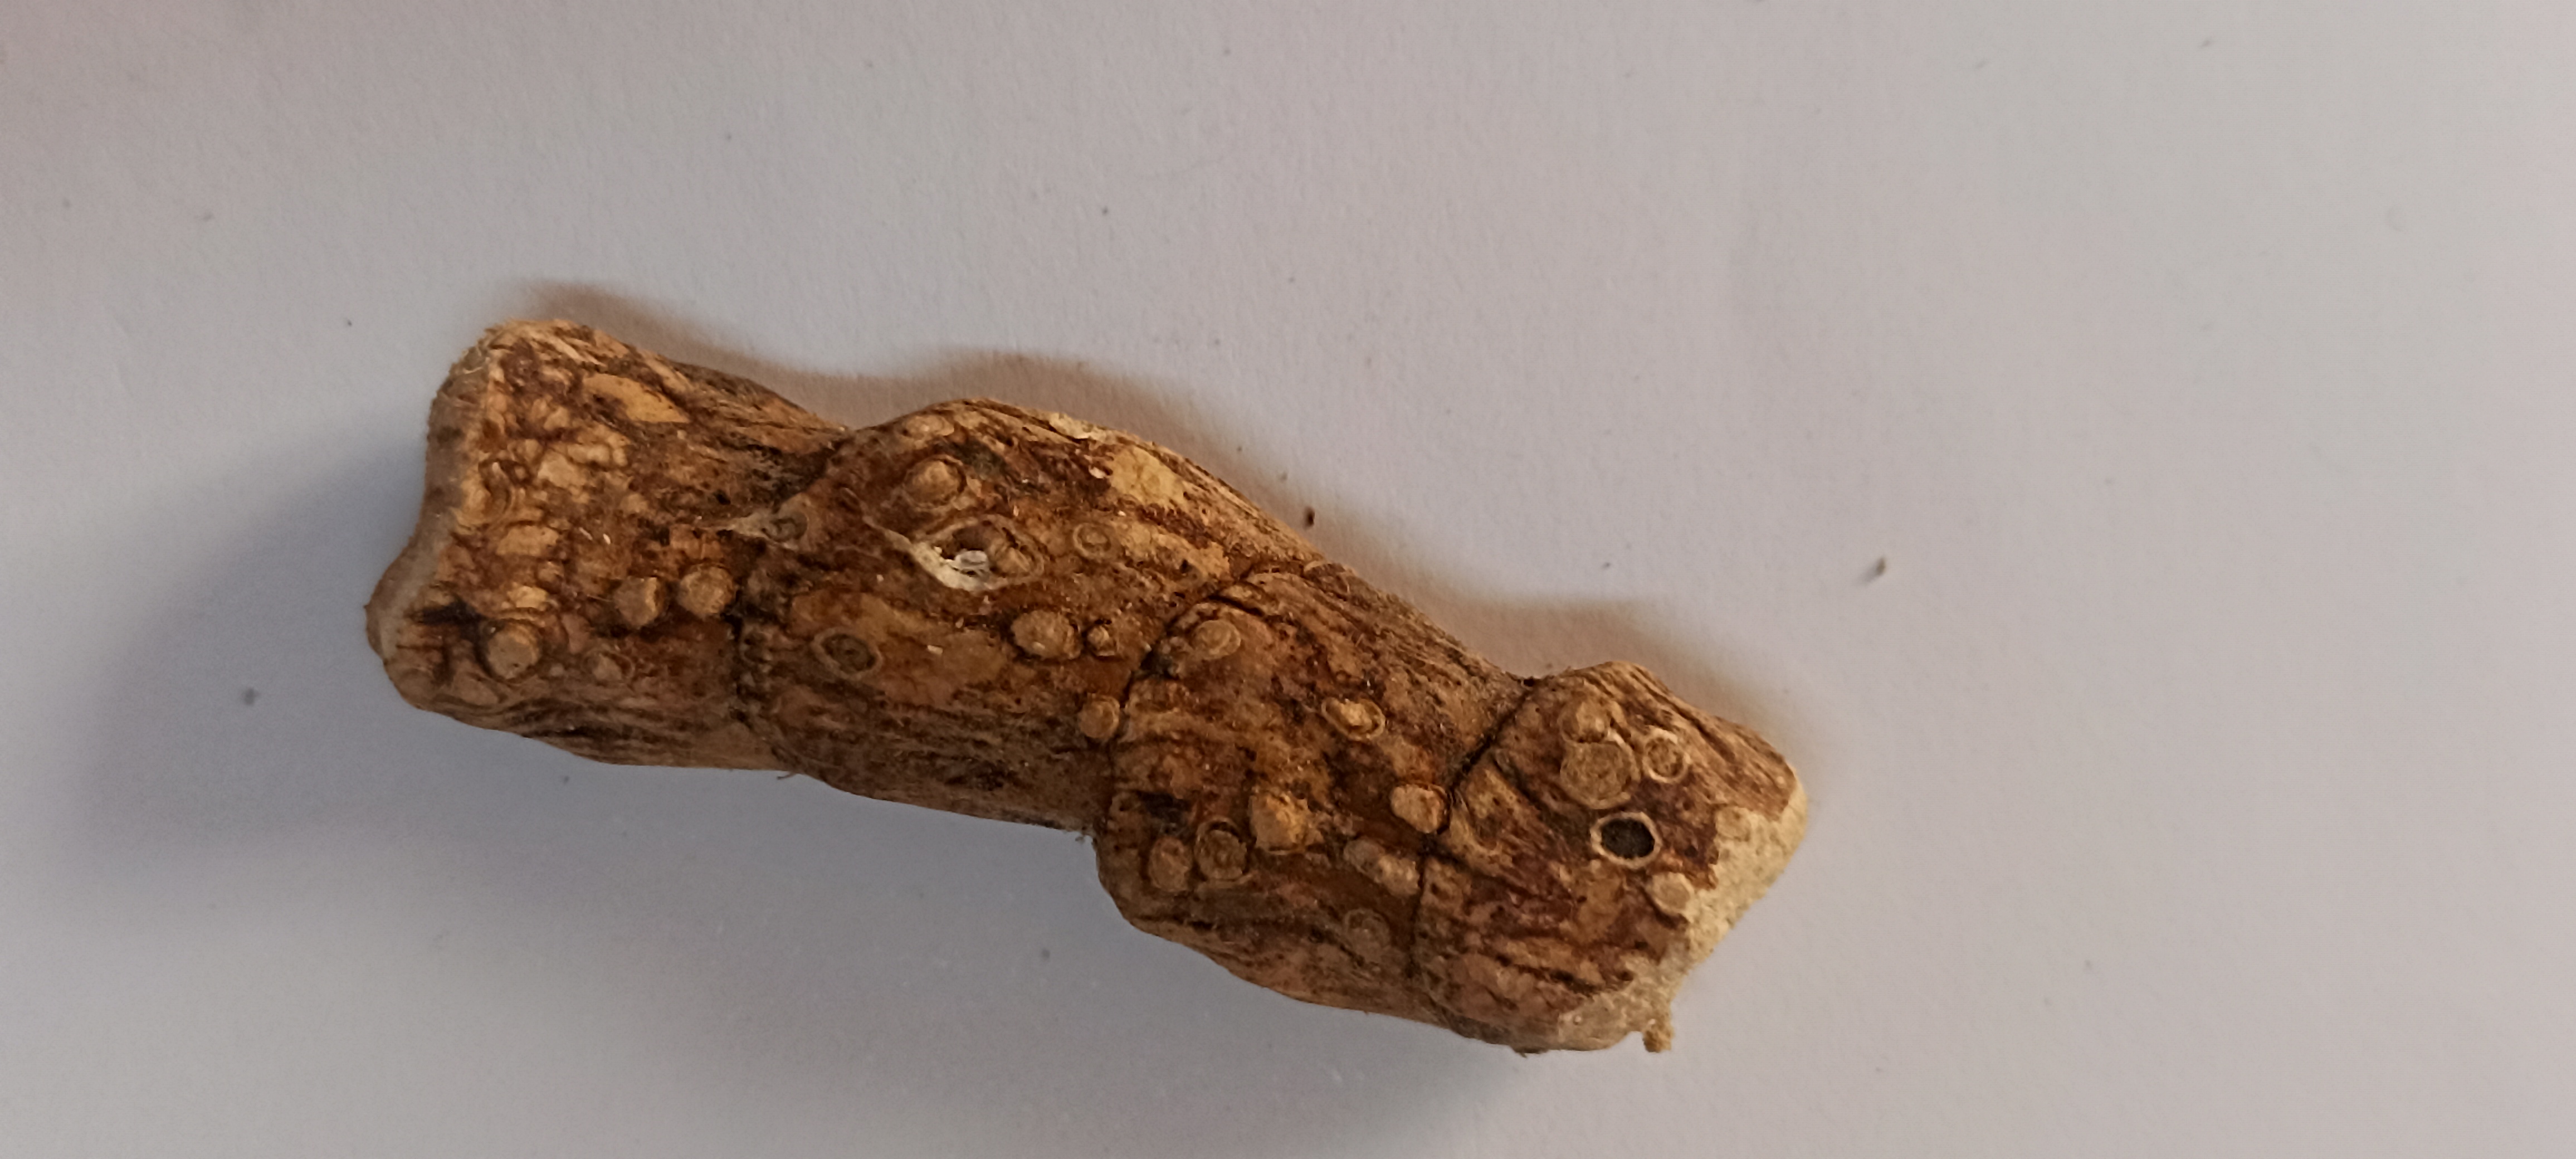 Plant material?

vekhand
